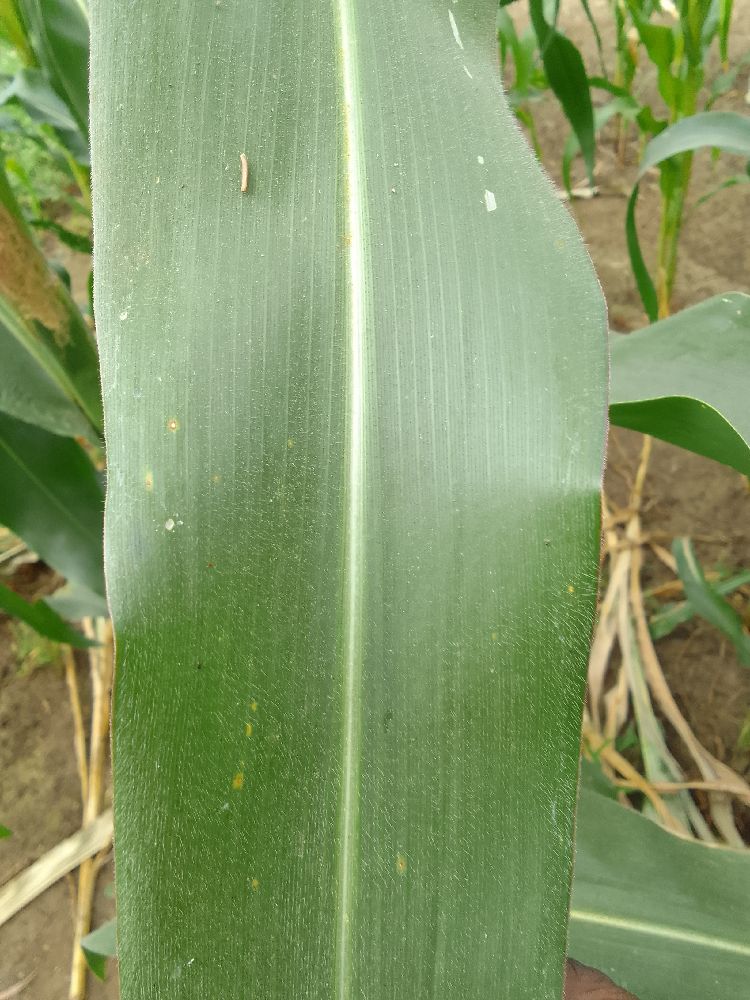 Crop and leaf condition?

maize, healthy
